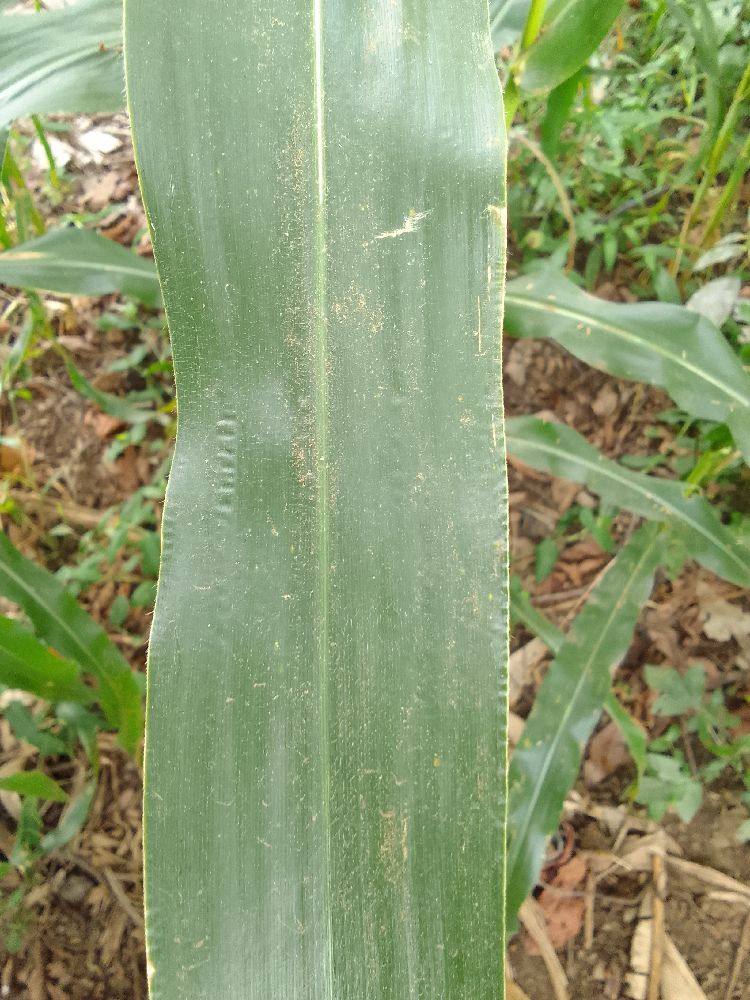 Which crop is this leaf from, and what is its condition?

maize, healthy
